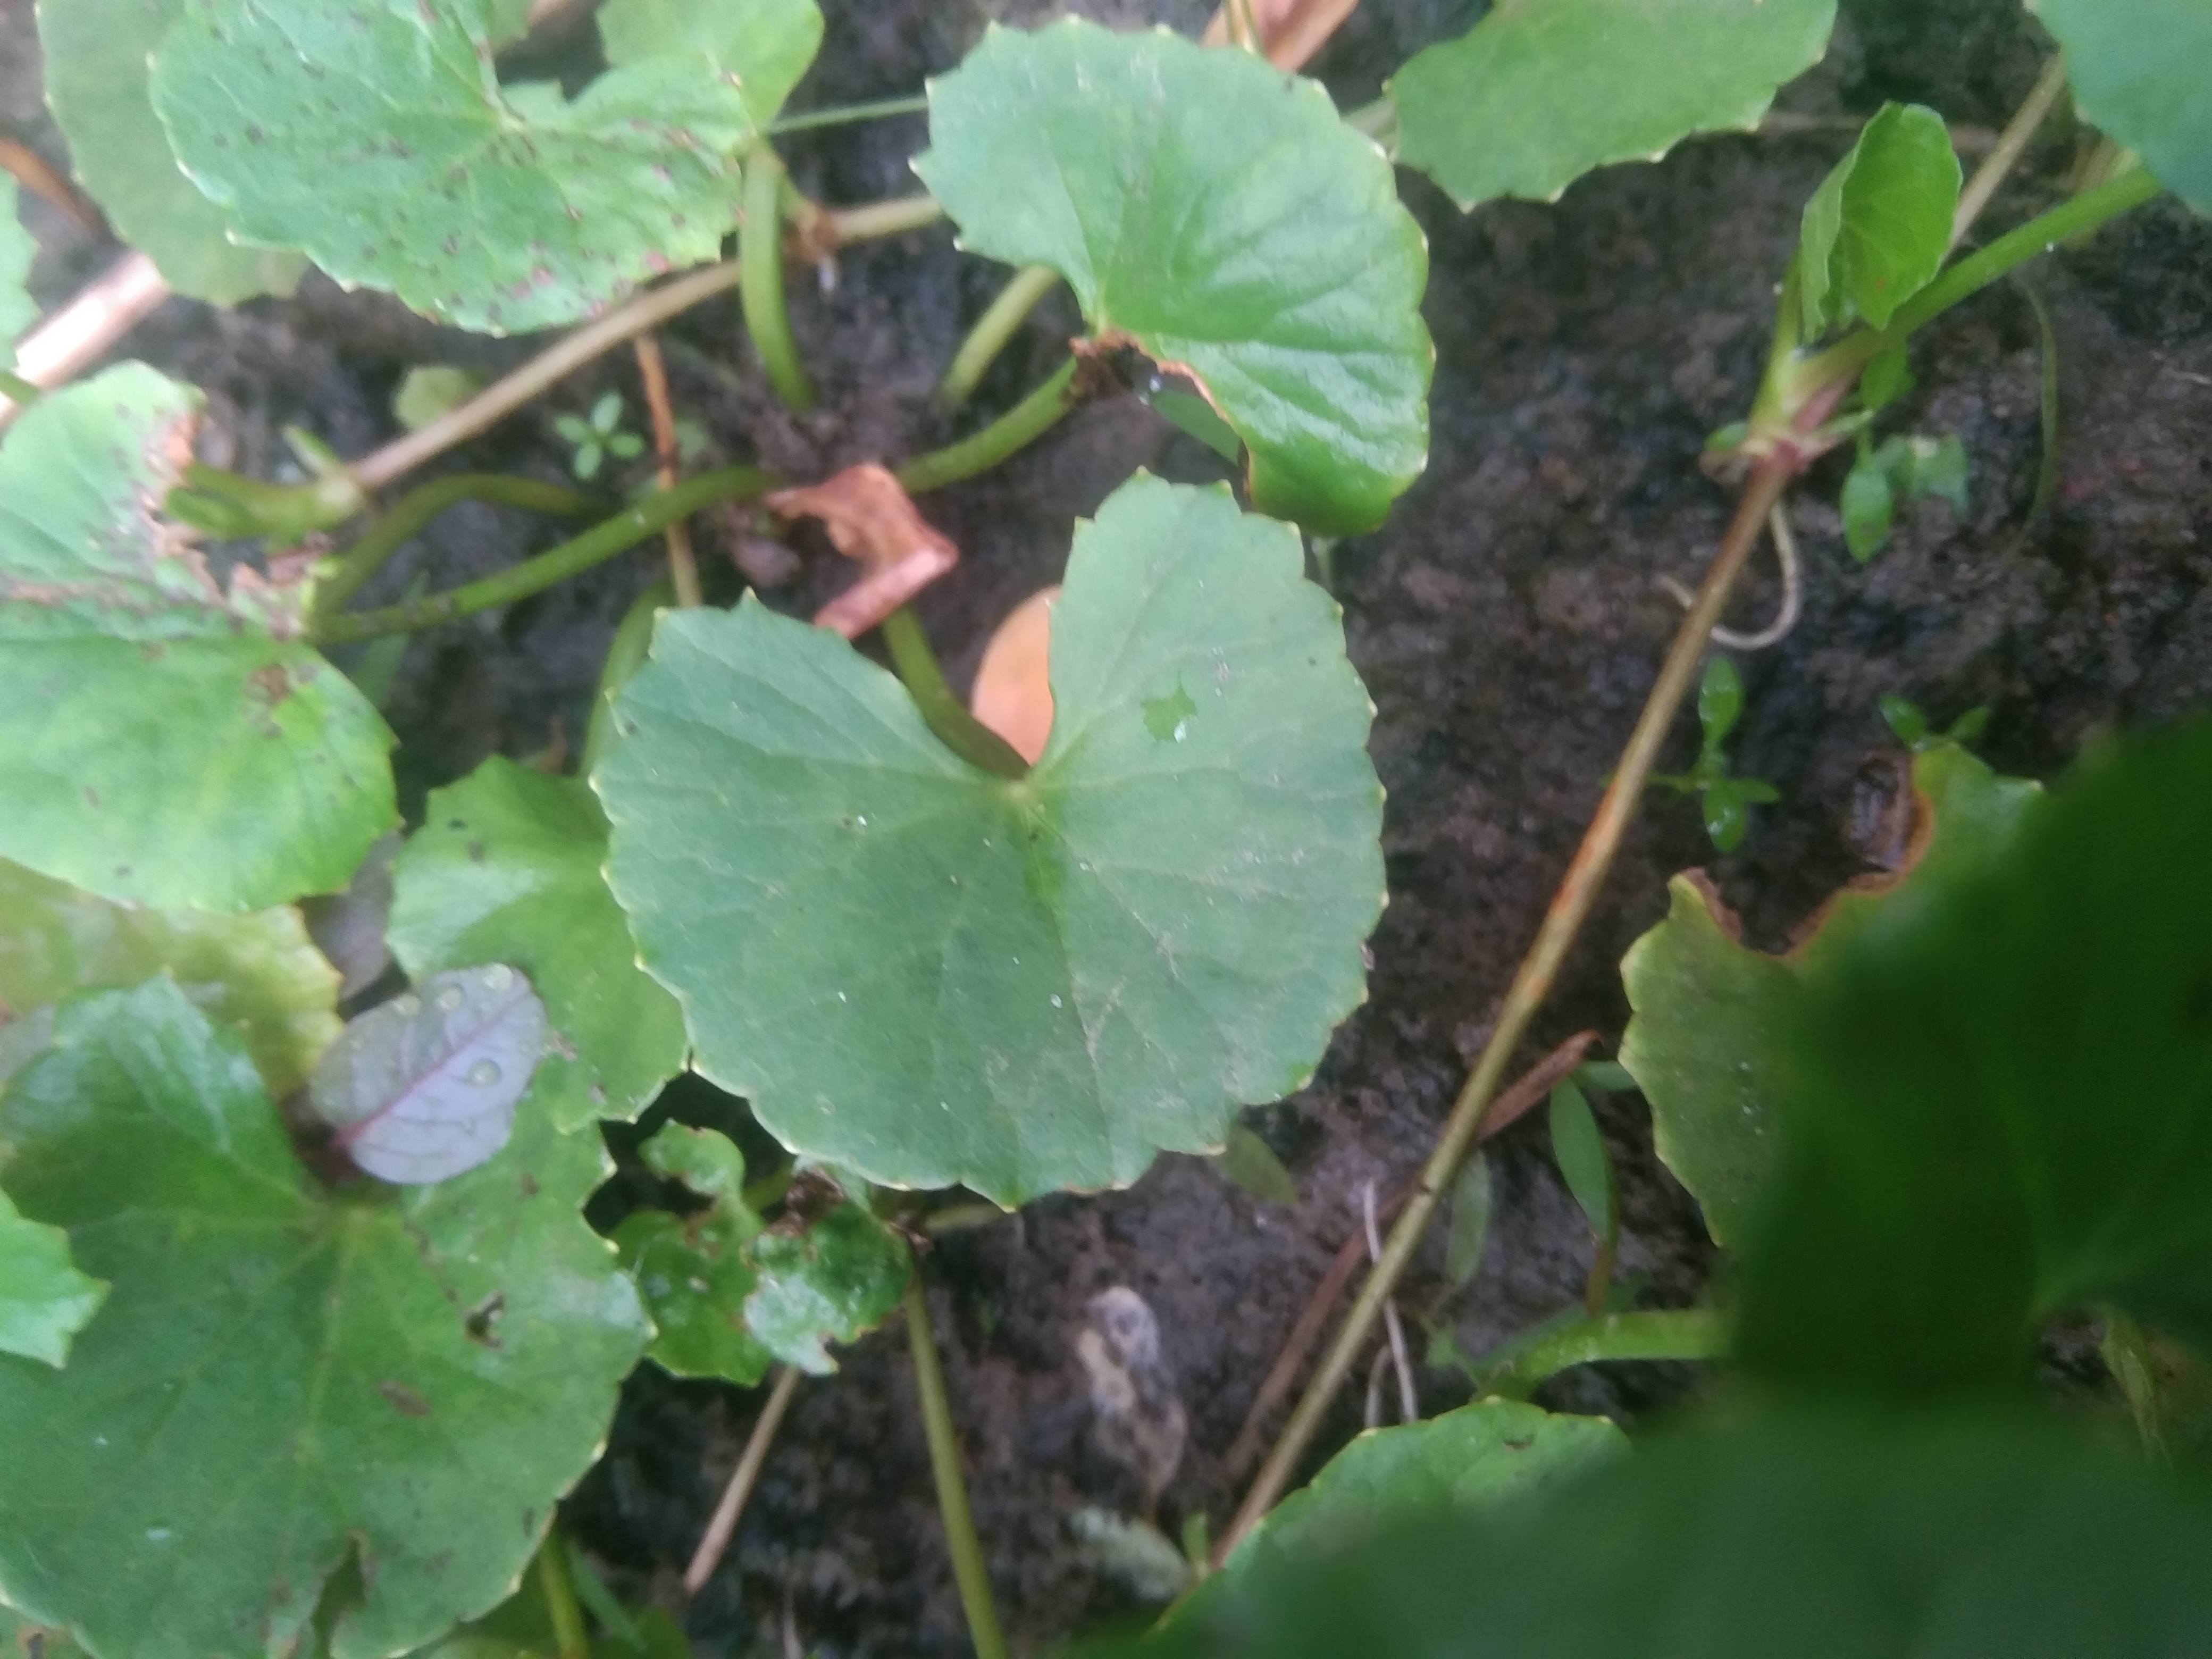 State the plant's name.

thankuni
